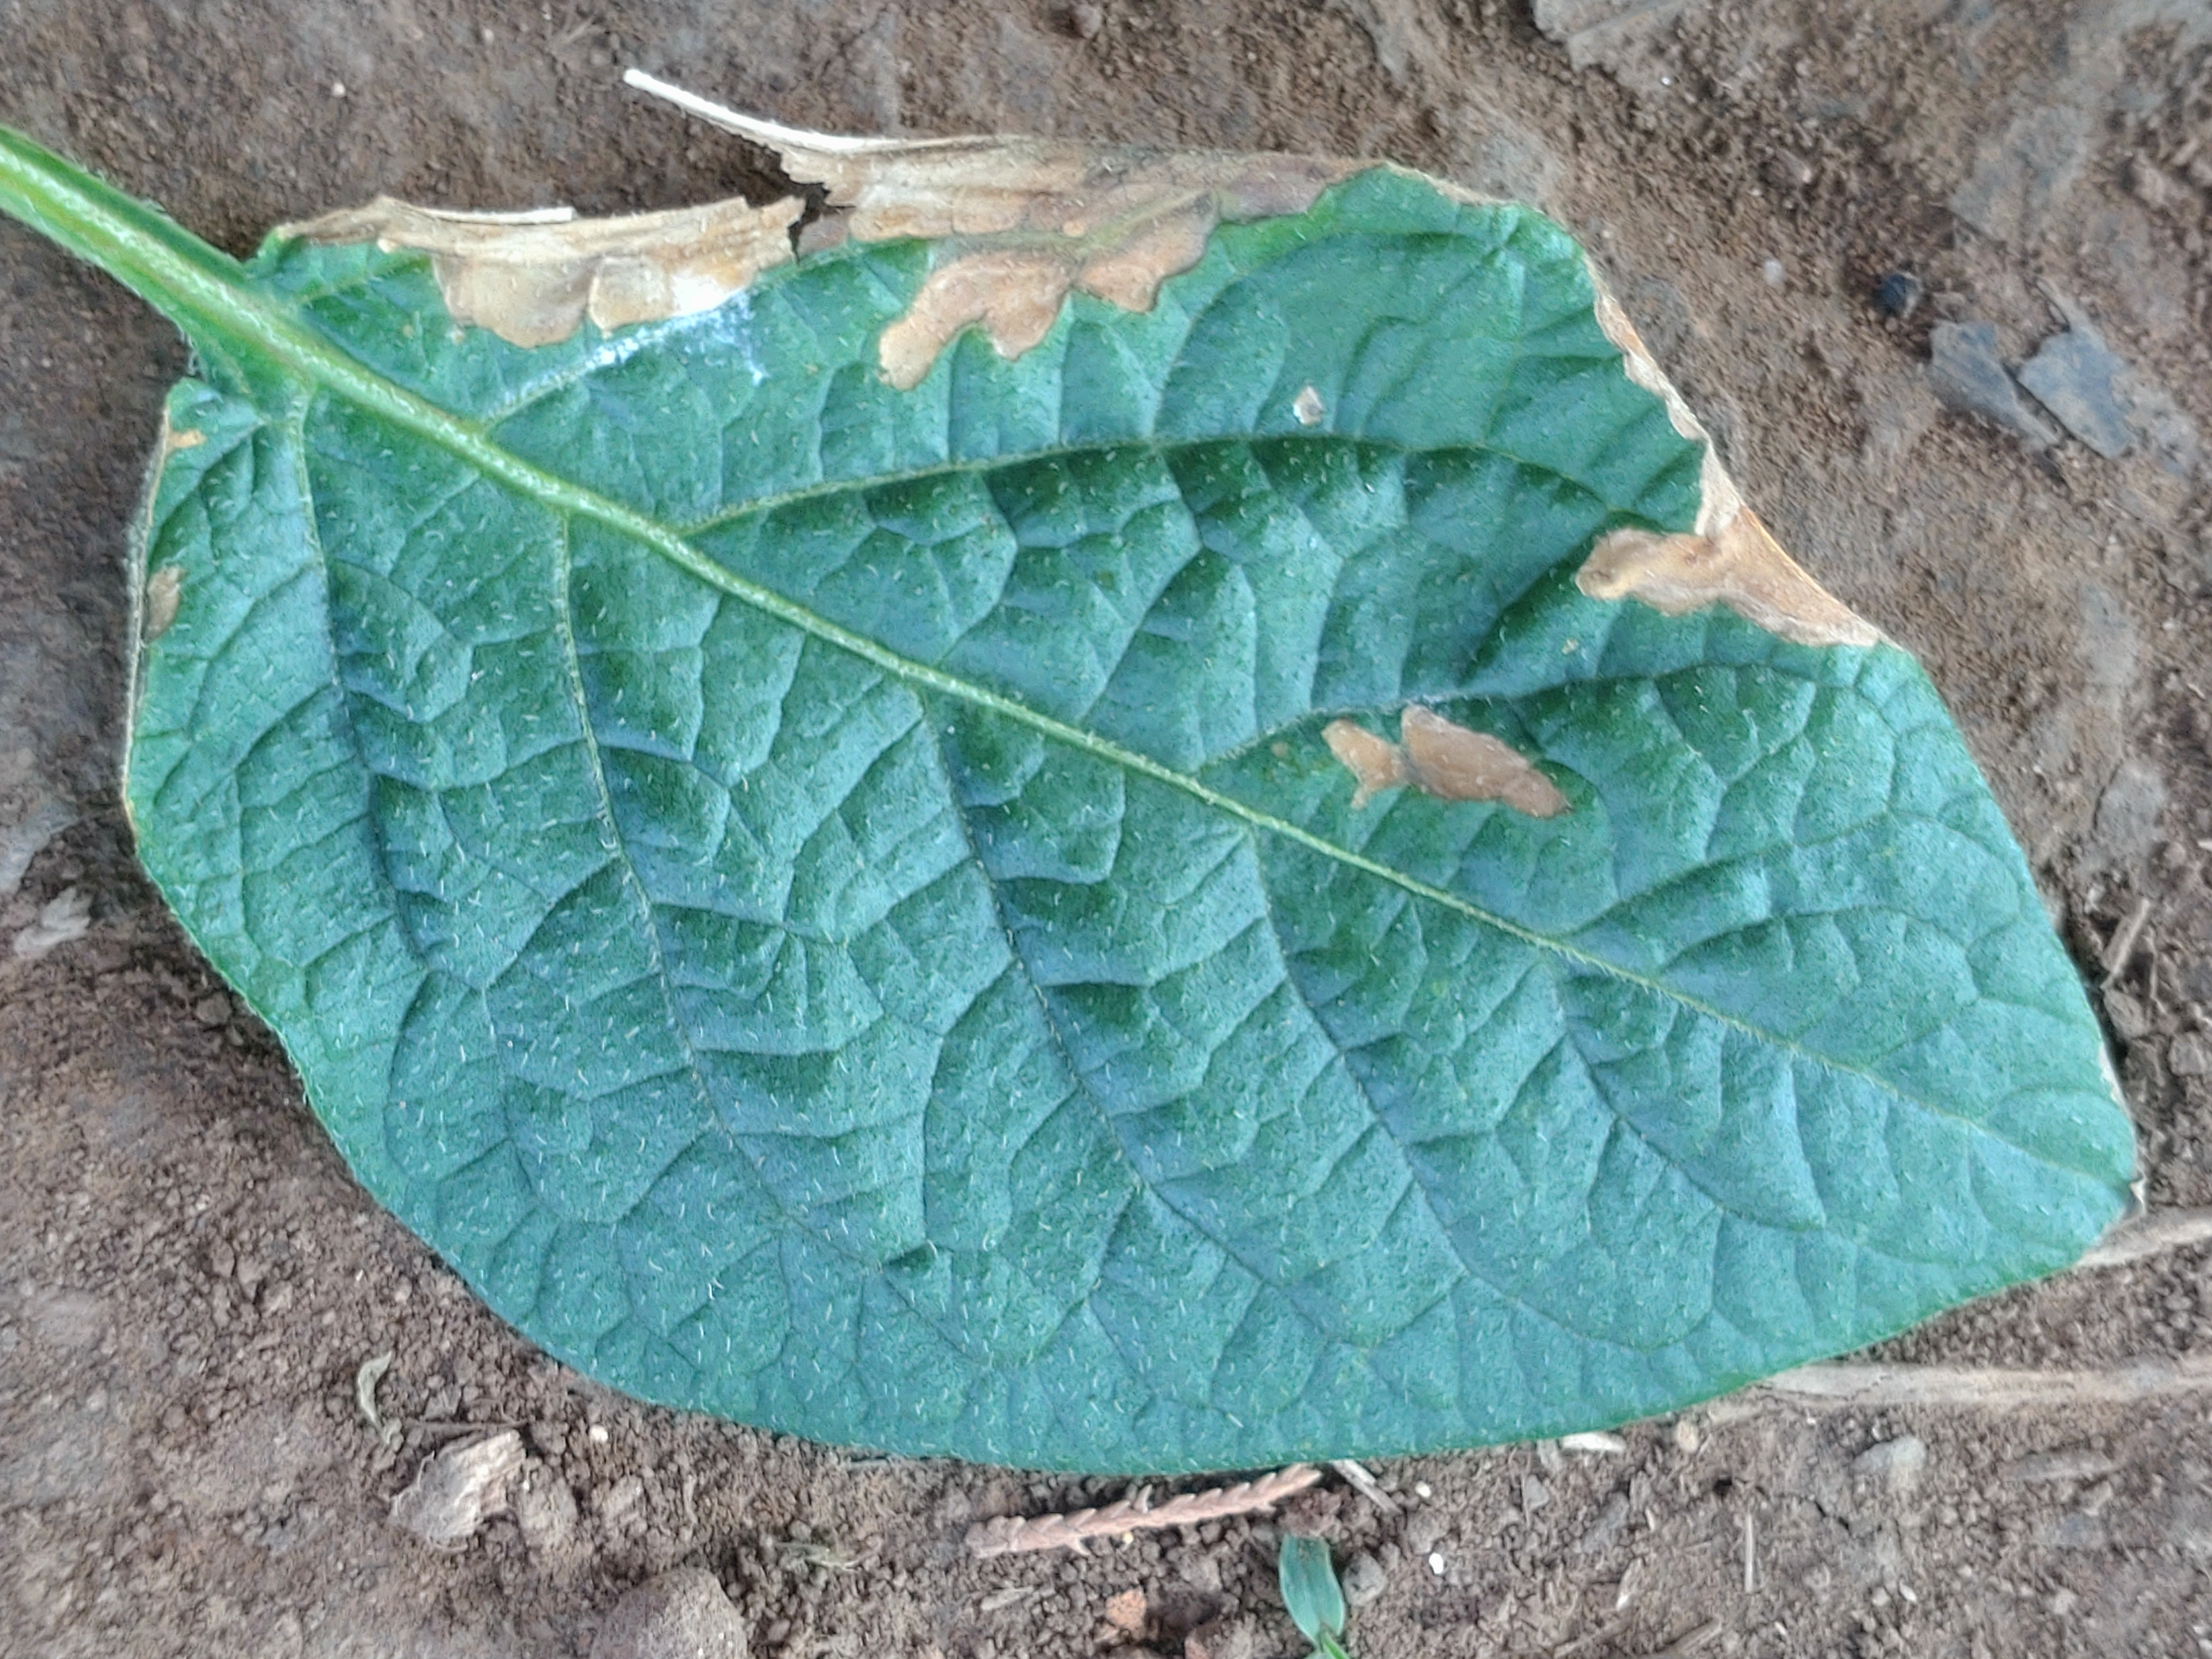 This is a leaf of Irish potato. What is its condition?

early blight
